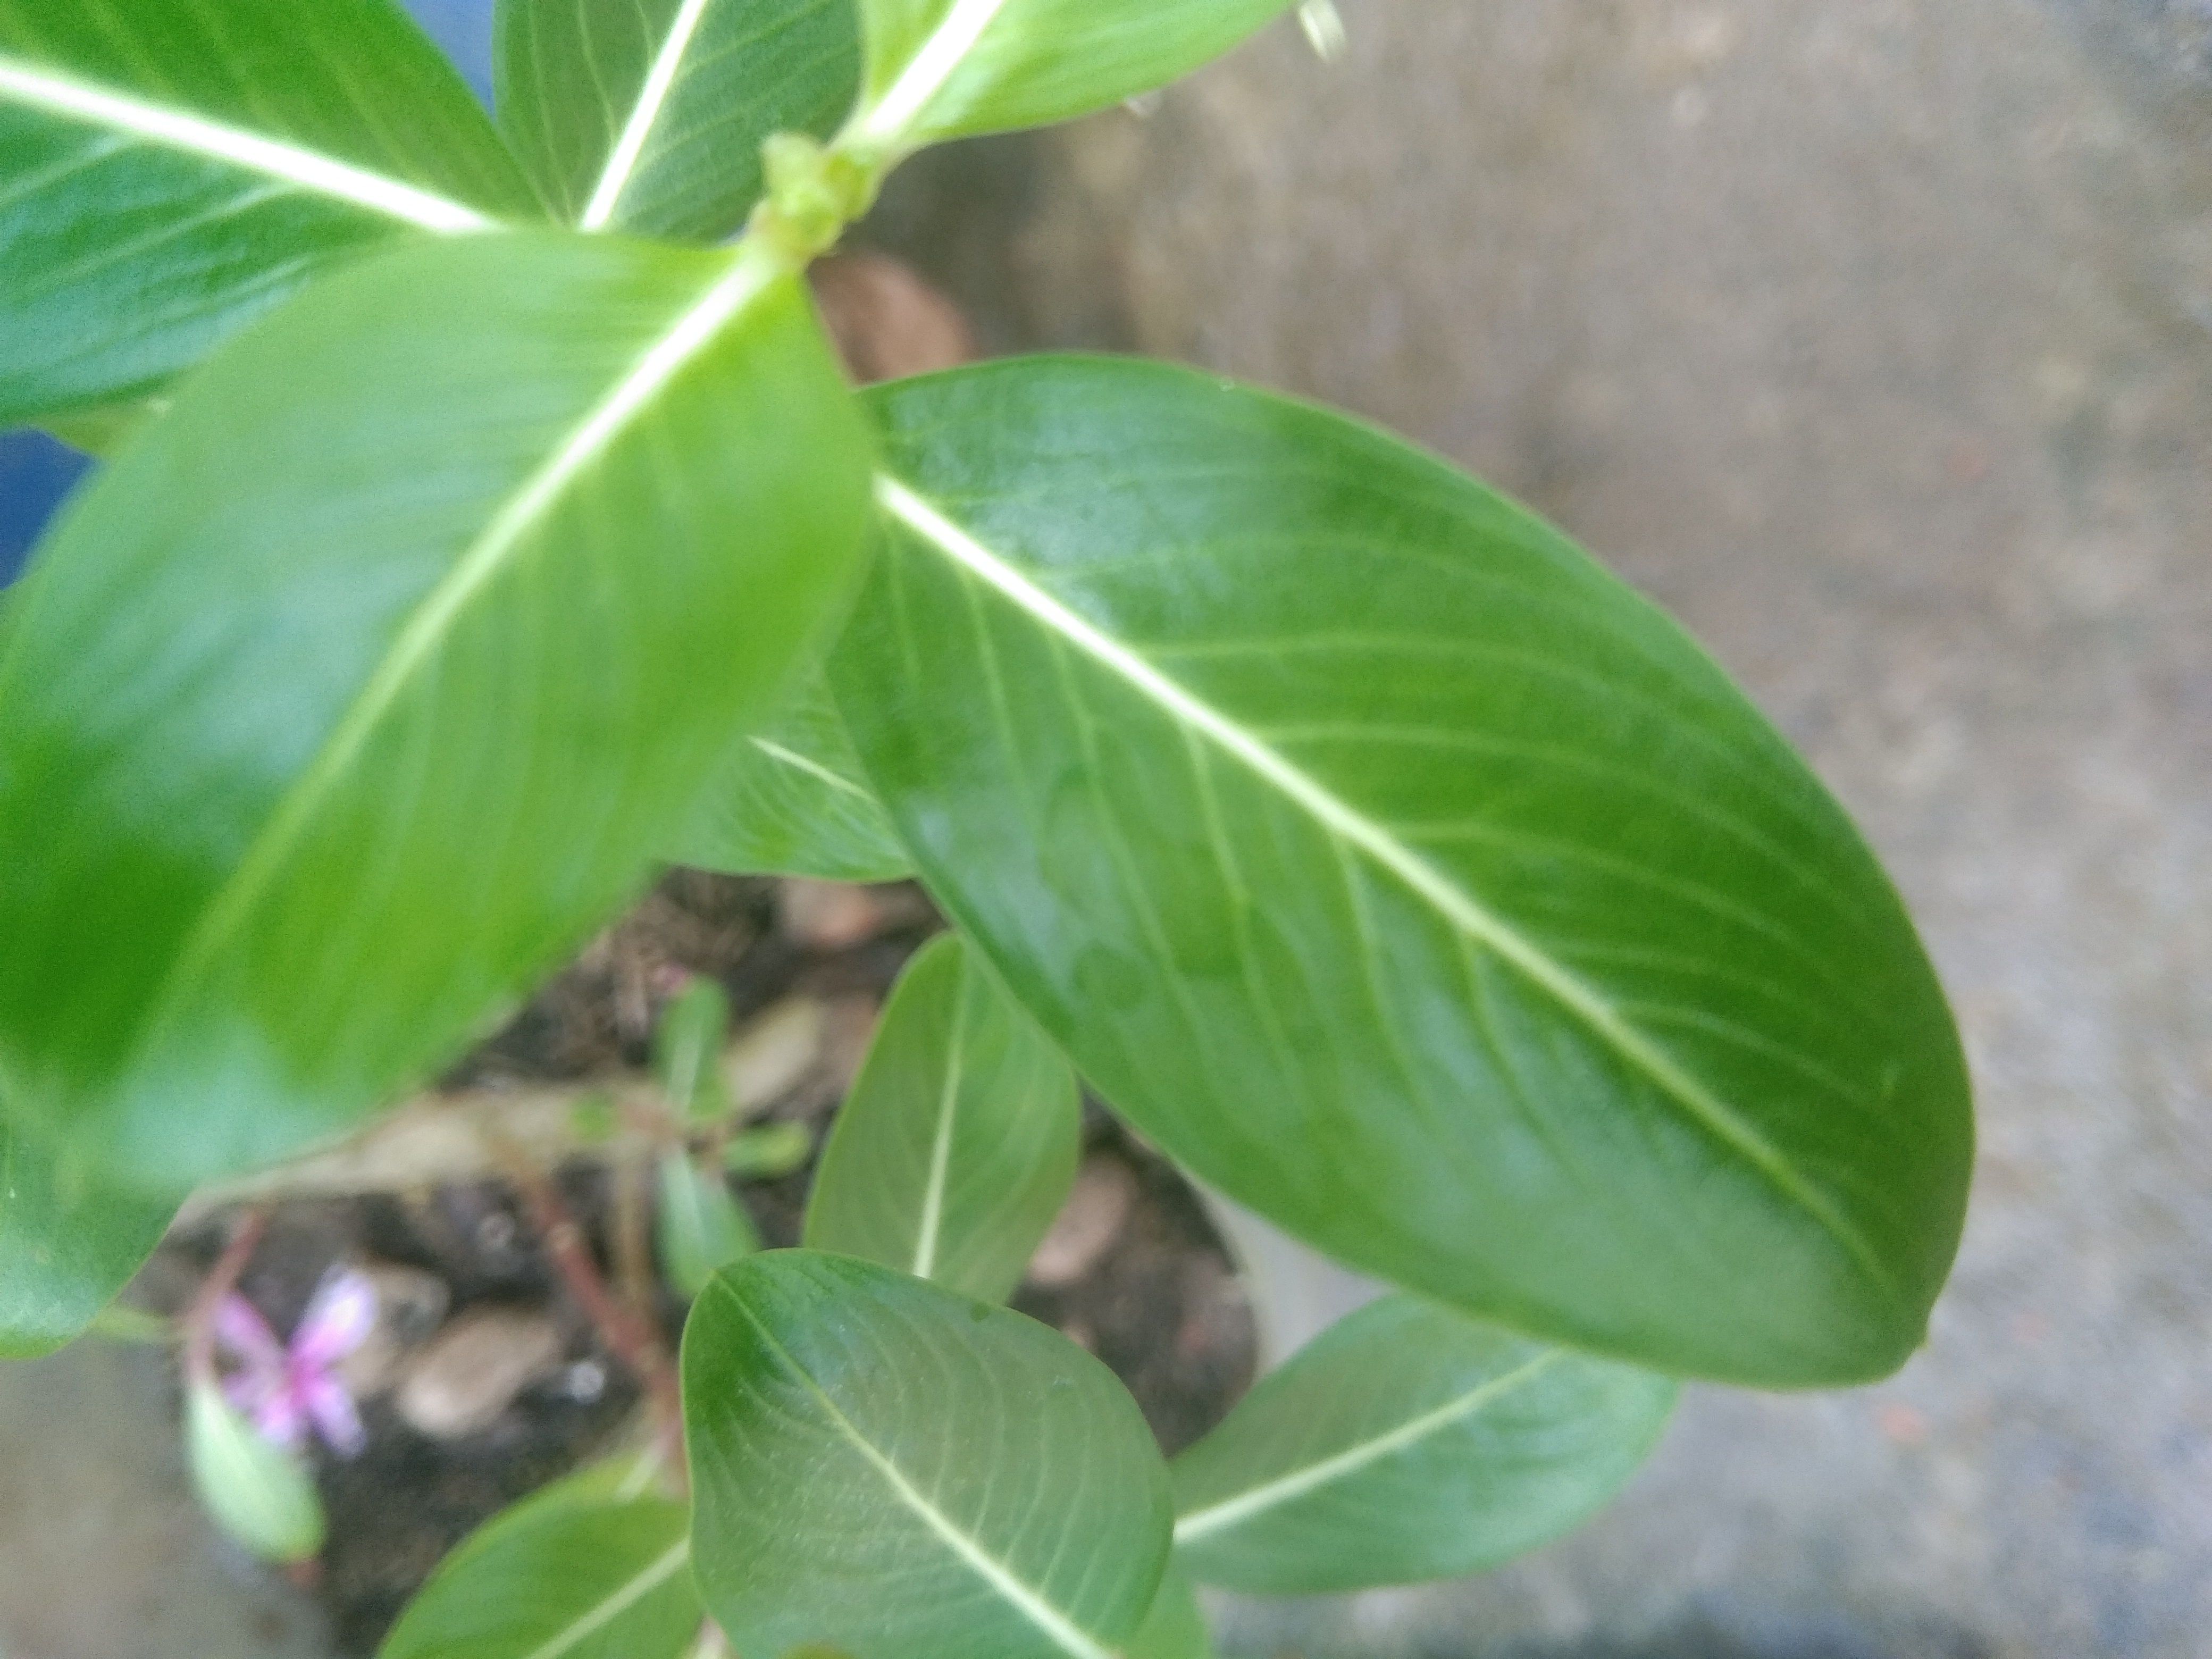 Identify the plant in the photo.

rose periwinkle
